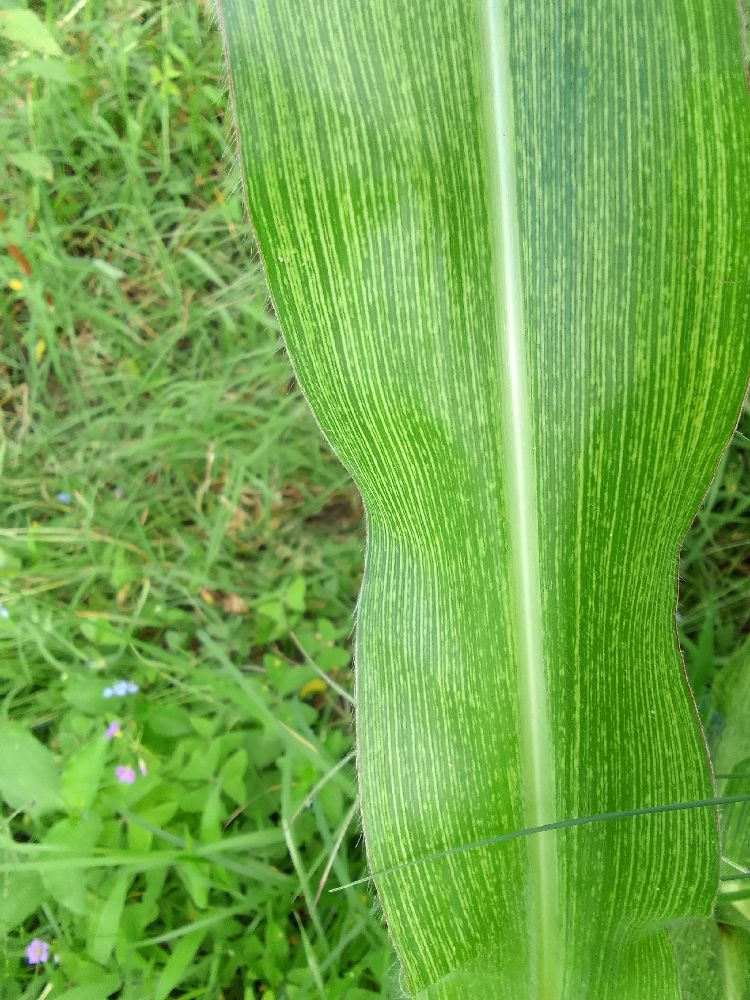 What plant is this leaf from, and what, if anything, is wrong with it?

maize, maize streak virus
